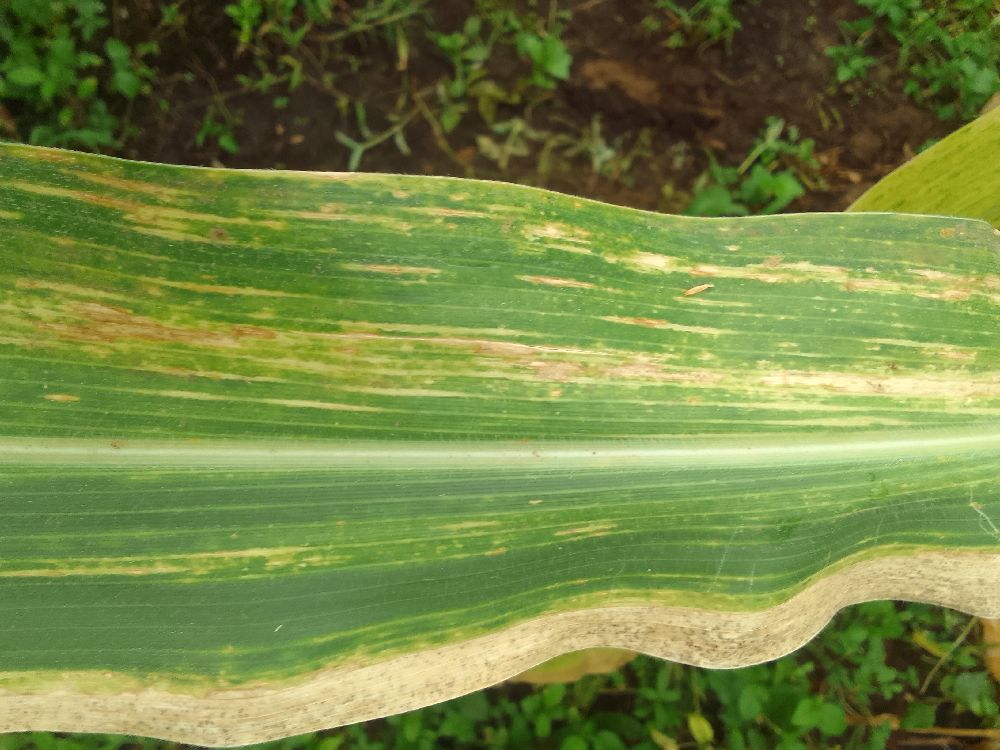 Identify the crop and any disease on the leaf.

maize, maize lethal necrosis
